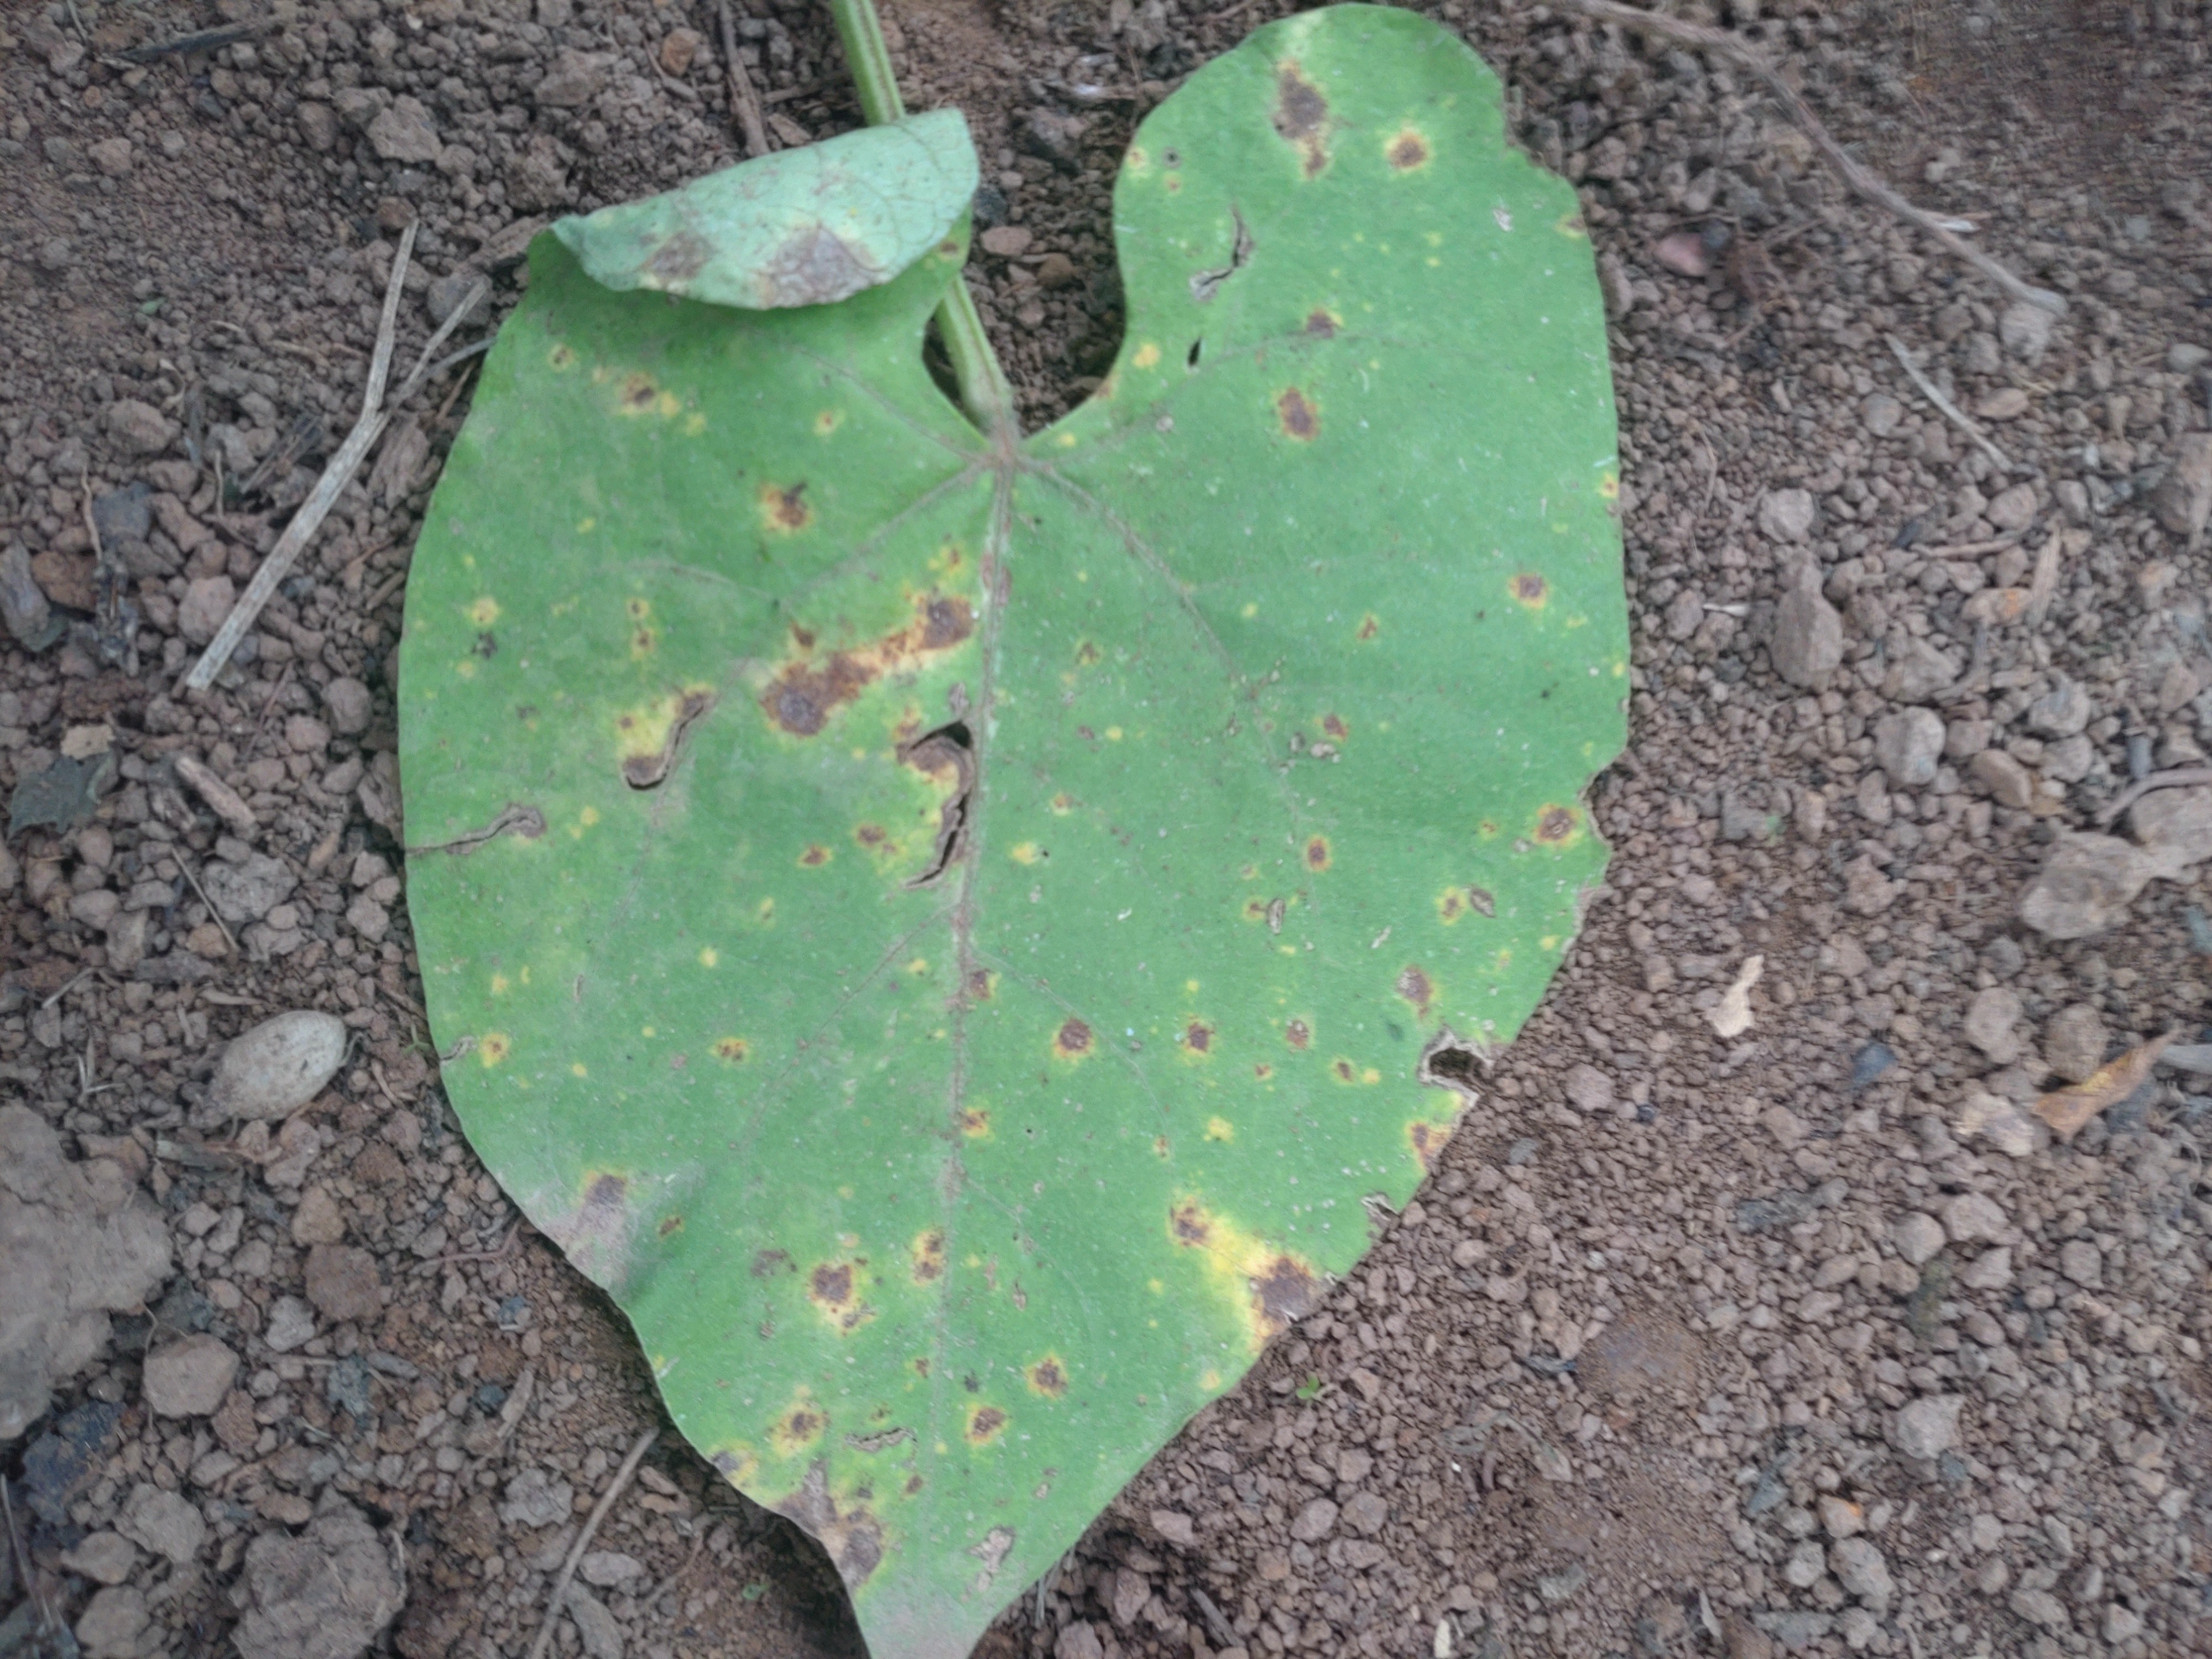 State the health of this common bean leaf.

rust
